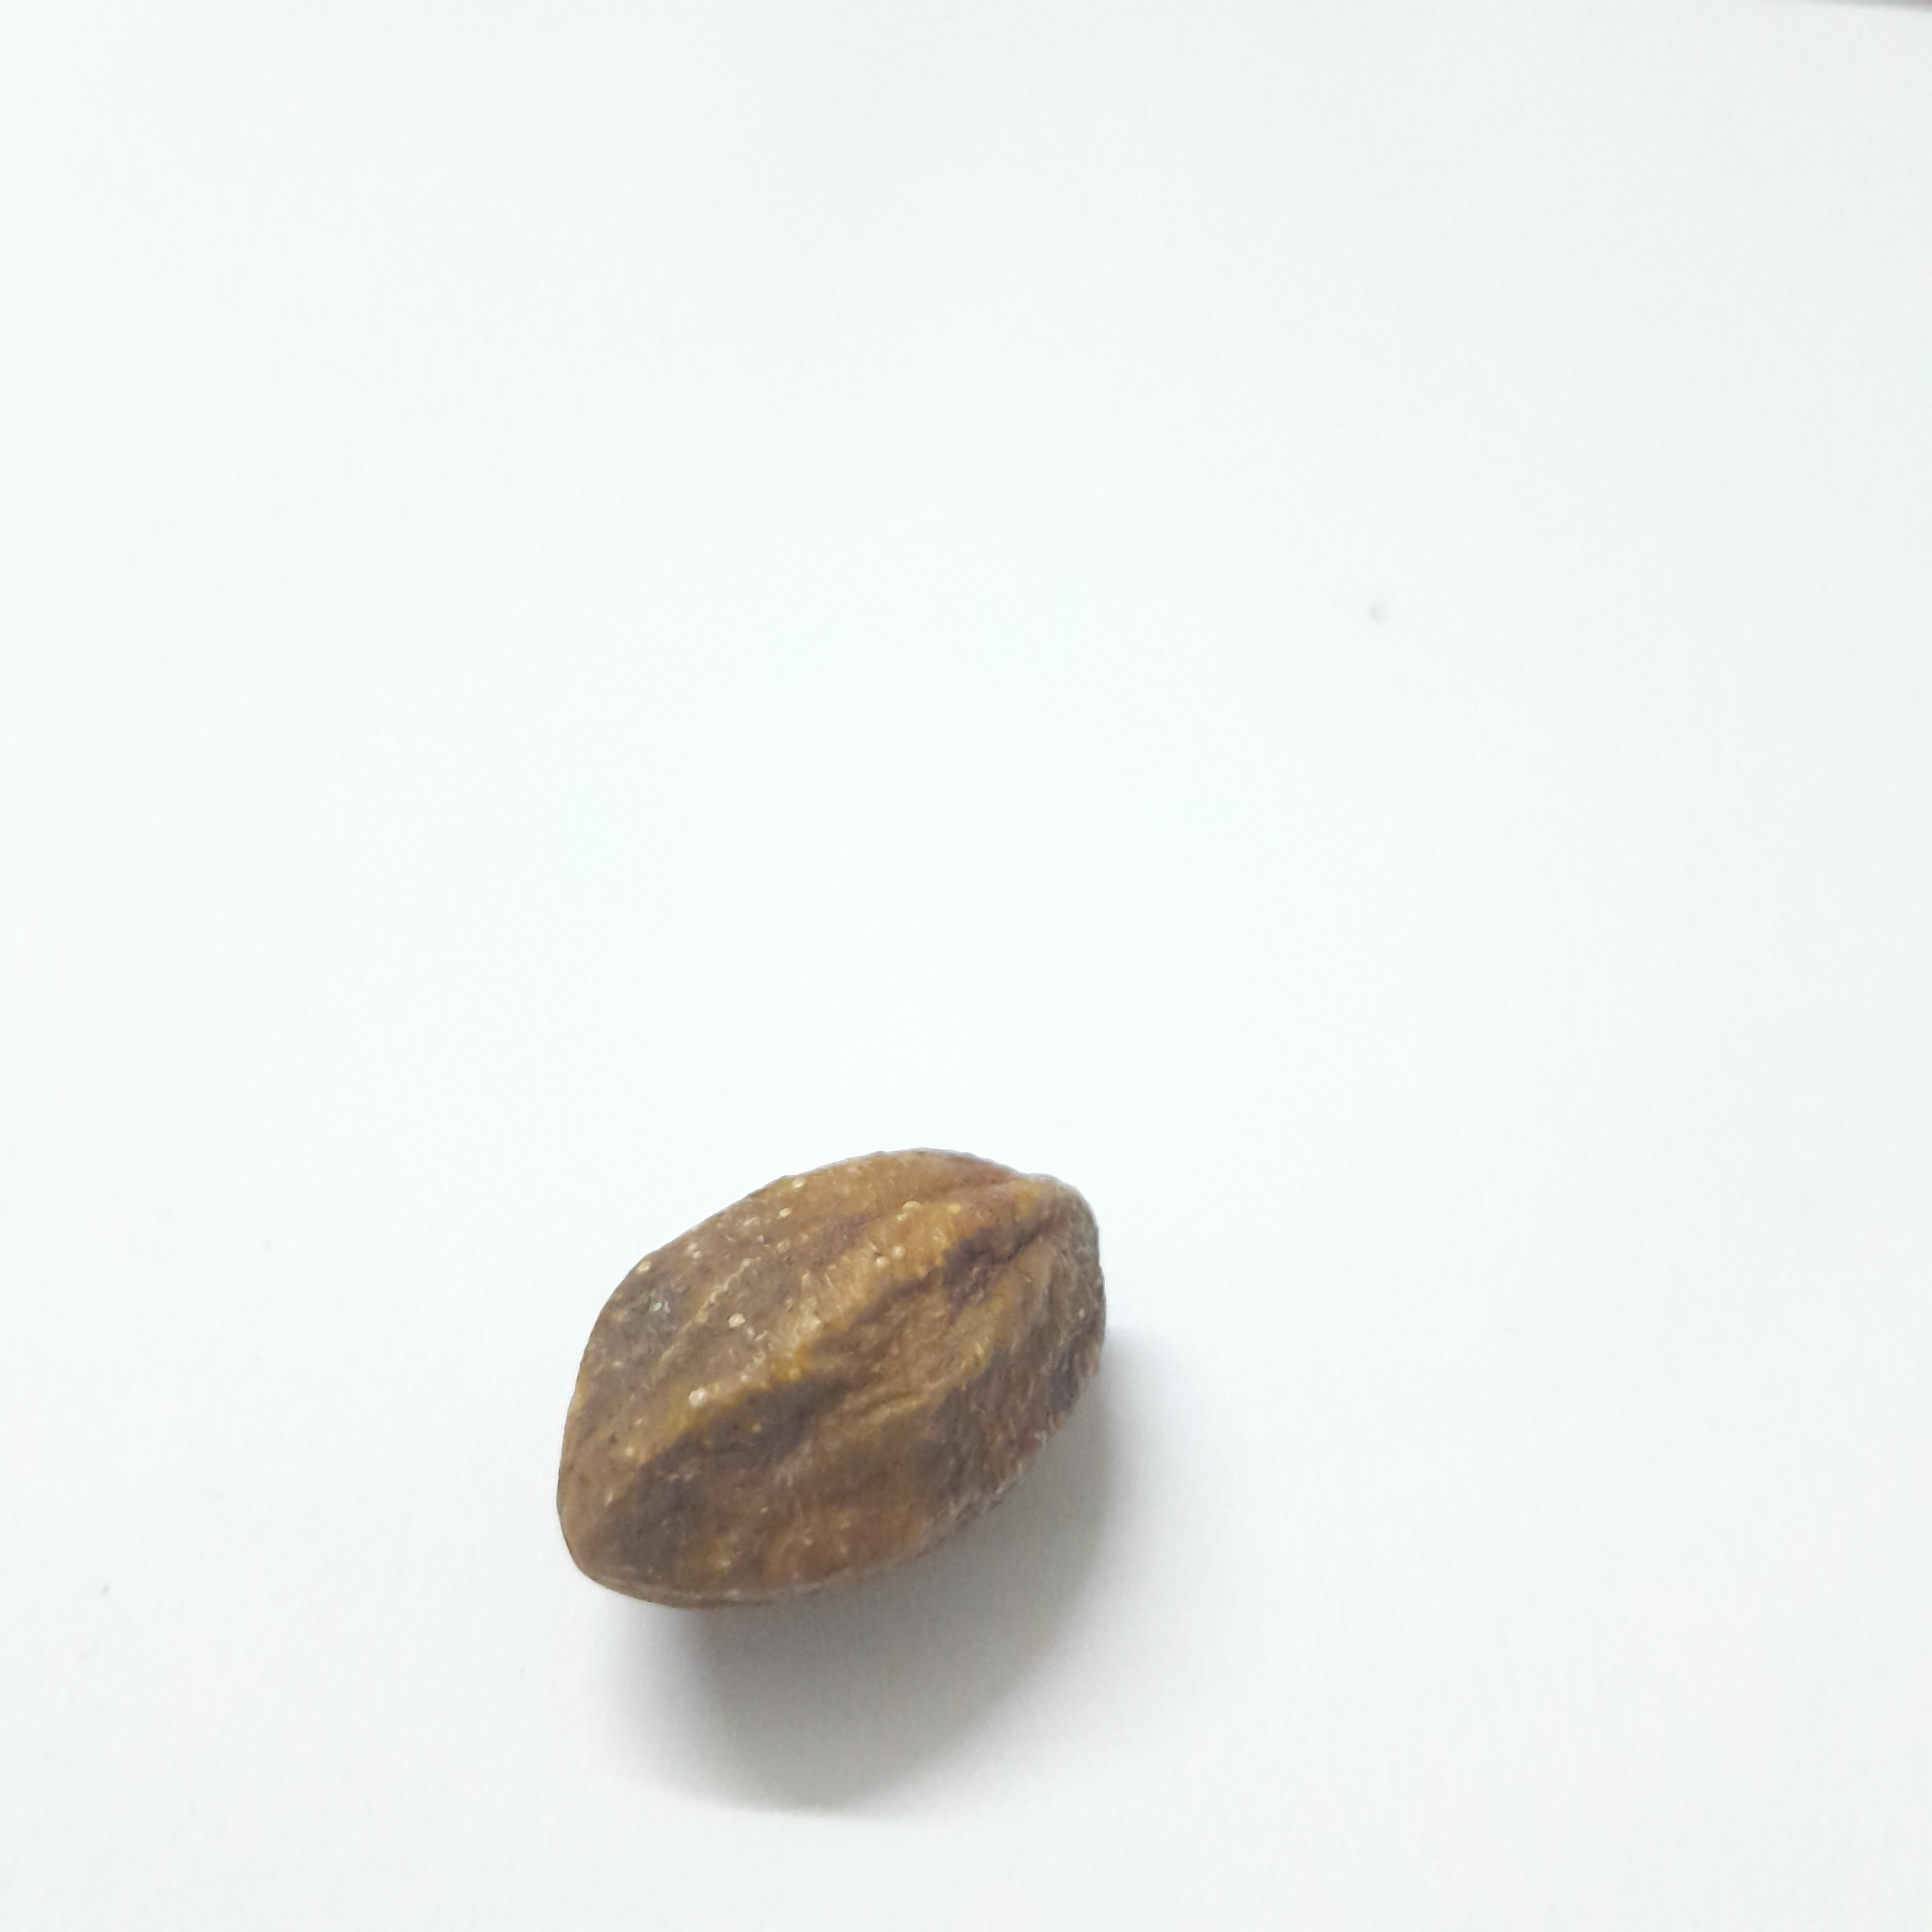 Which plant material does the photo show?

hirdaa
